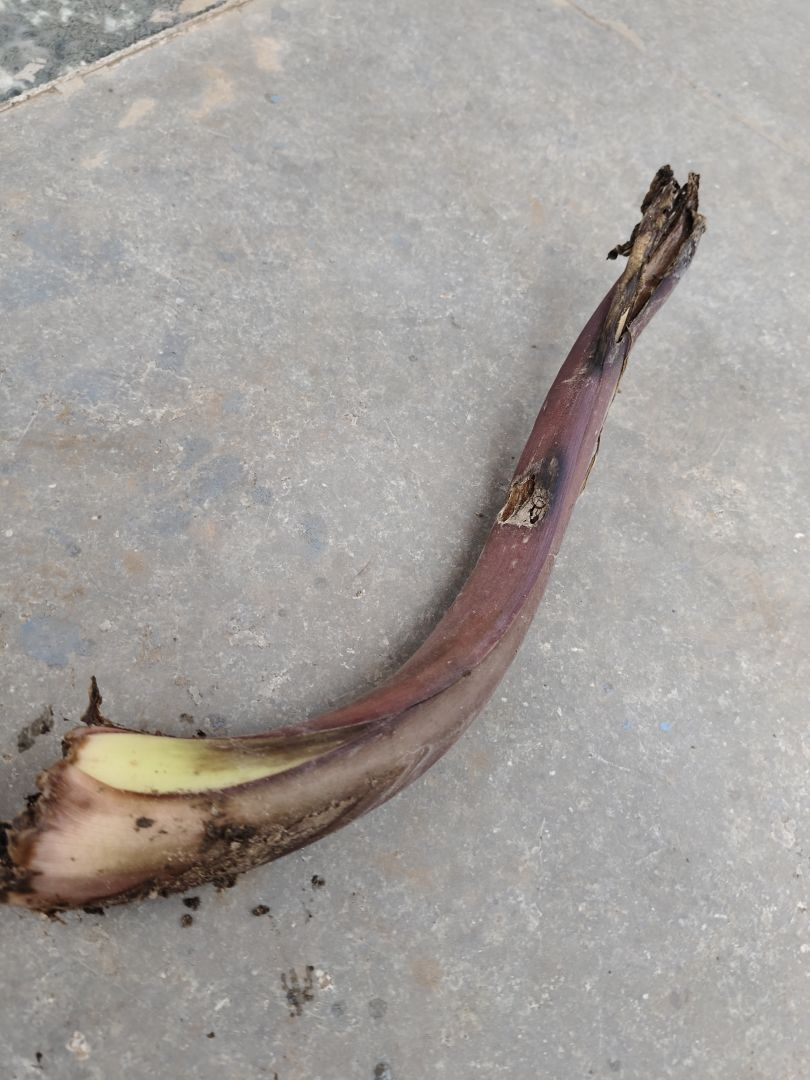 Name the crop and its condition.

taro, root rot
